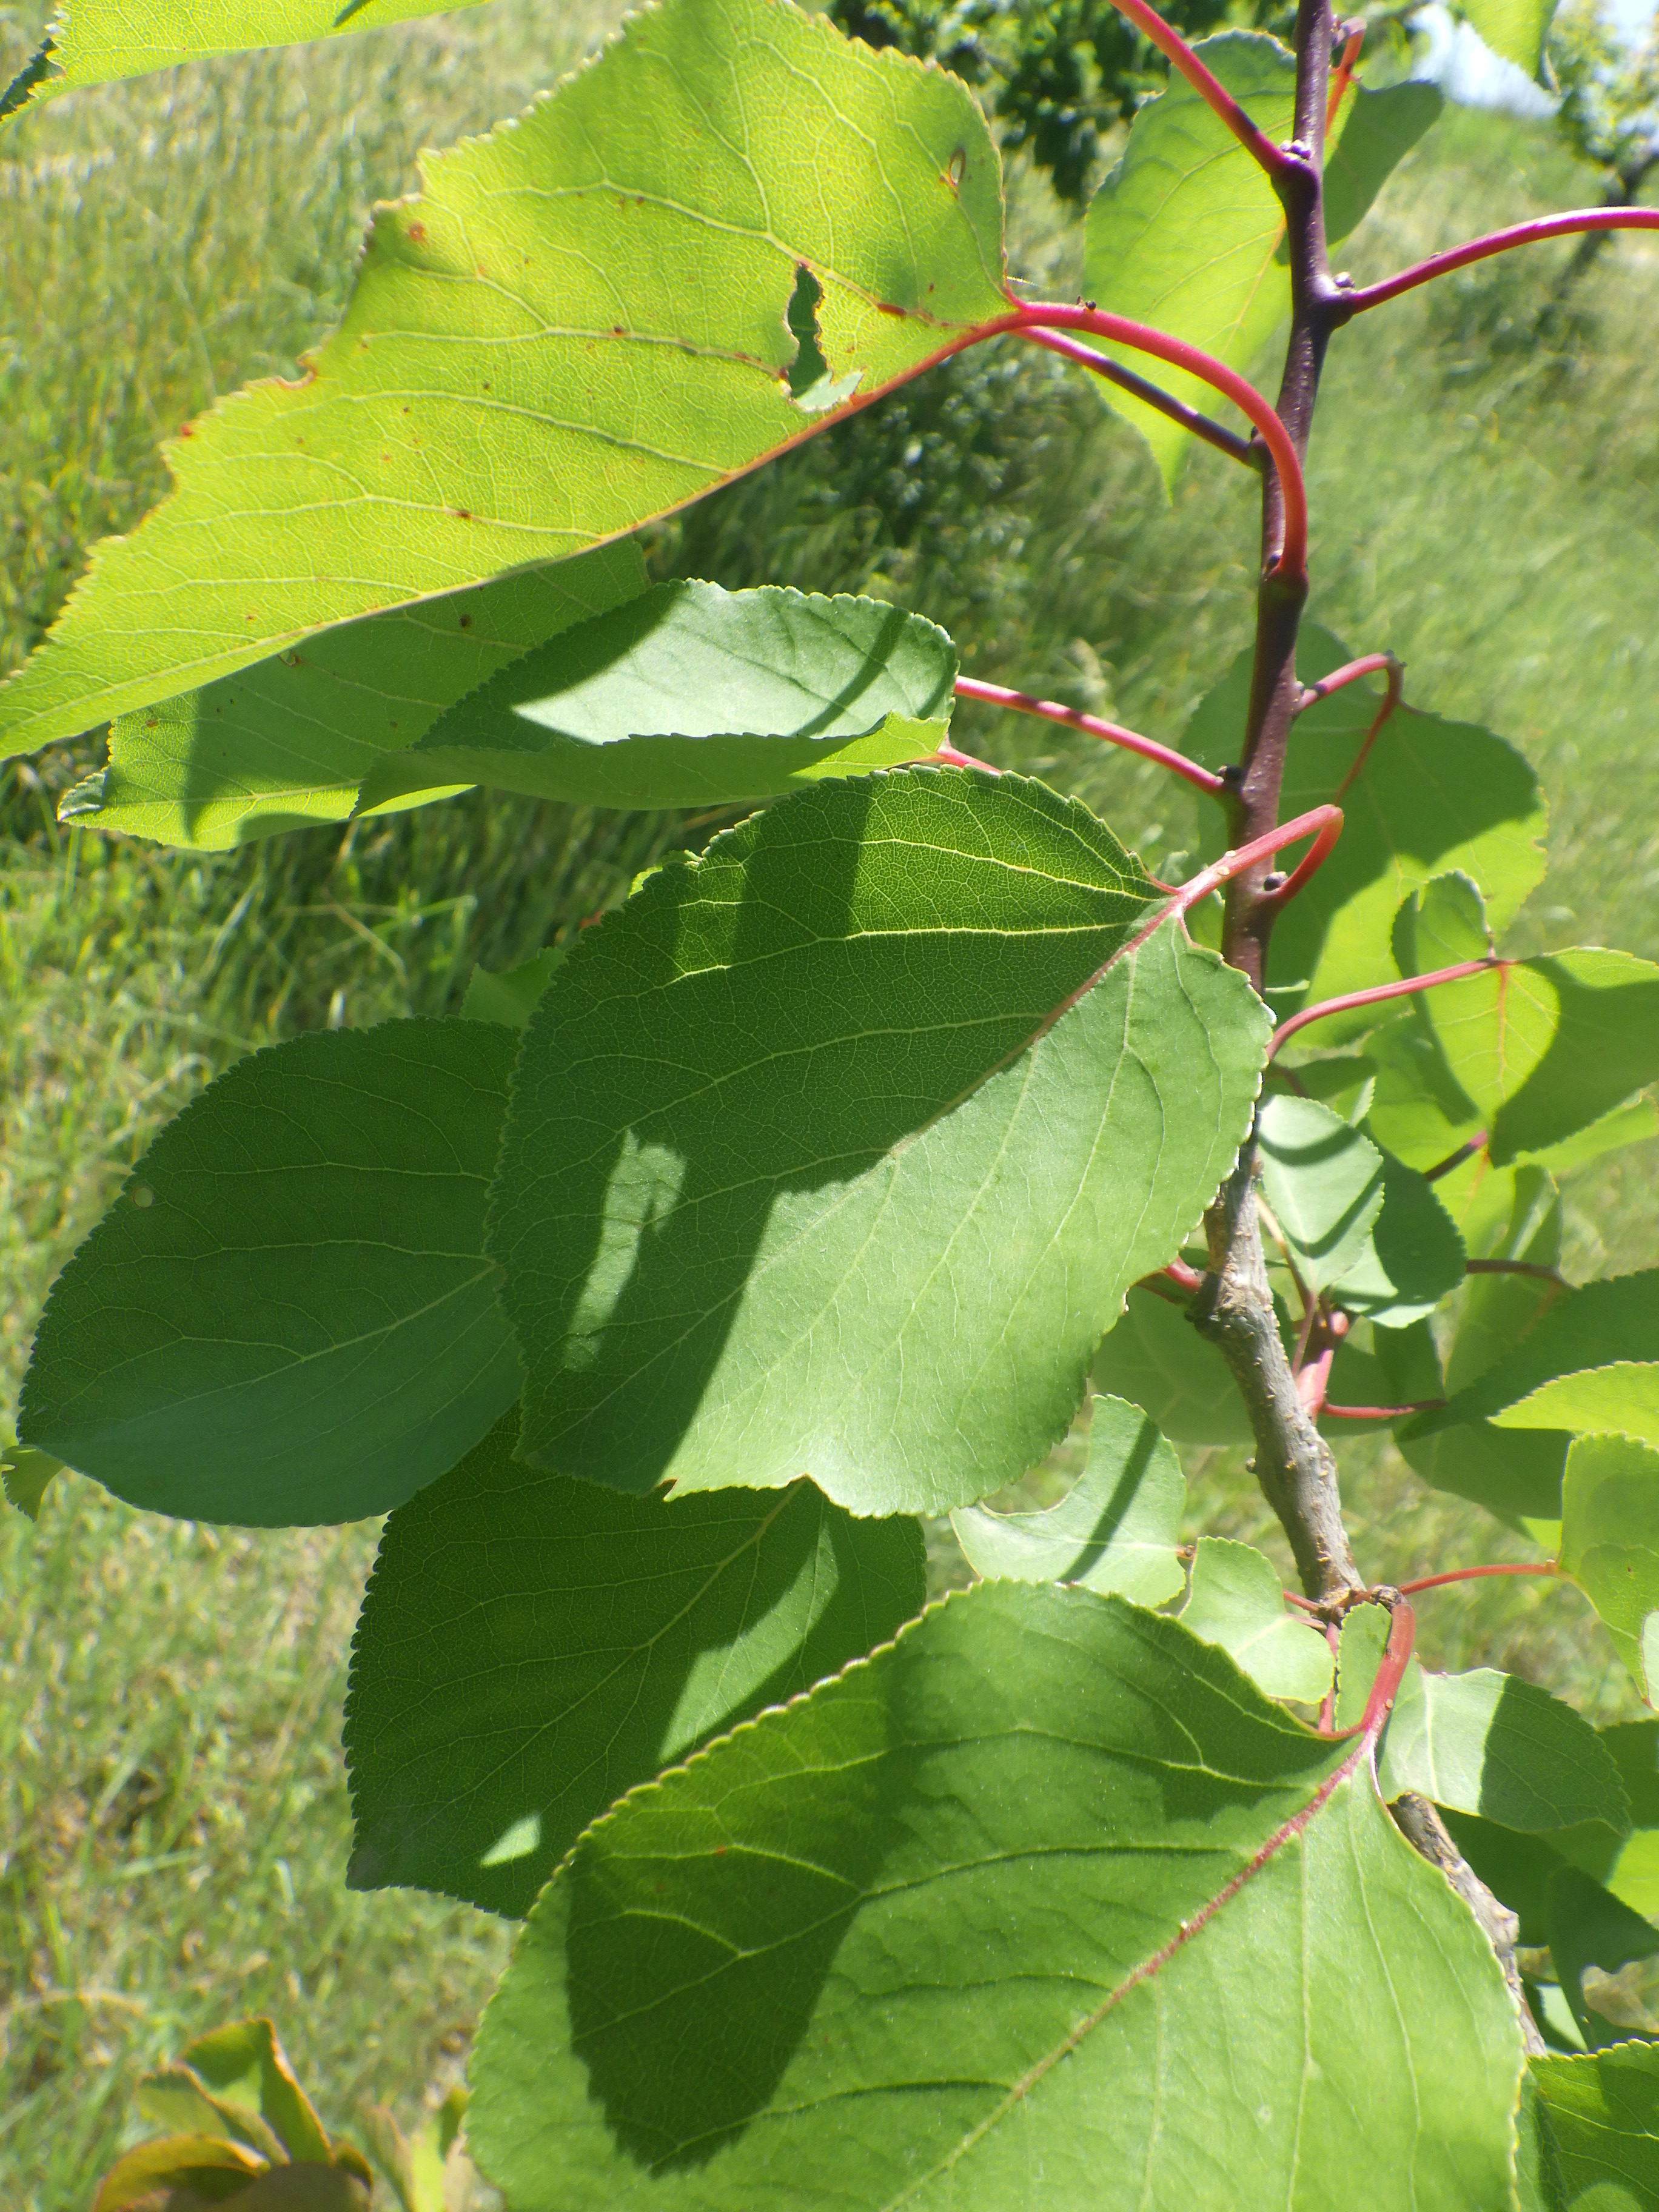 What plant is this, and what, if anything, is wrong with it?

apricot, phytophagous, shot hole disease
